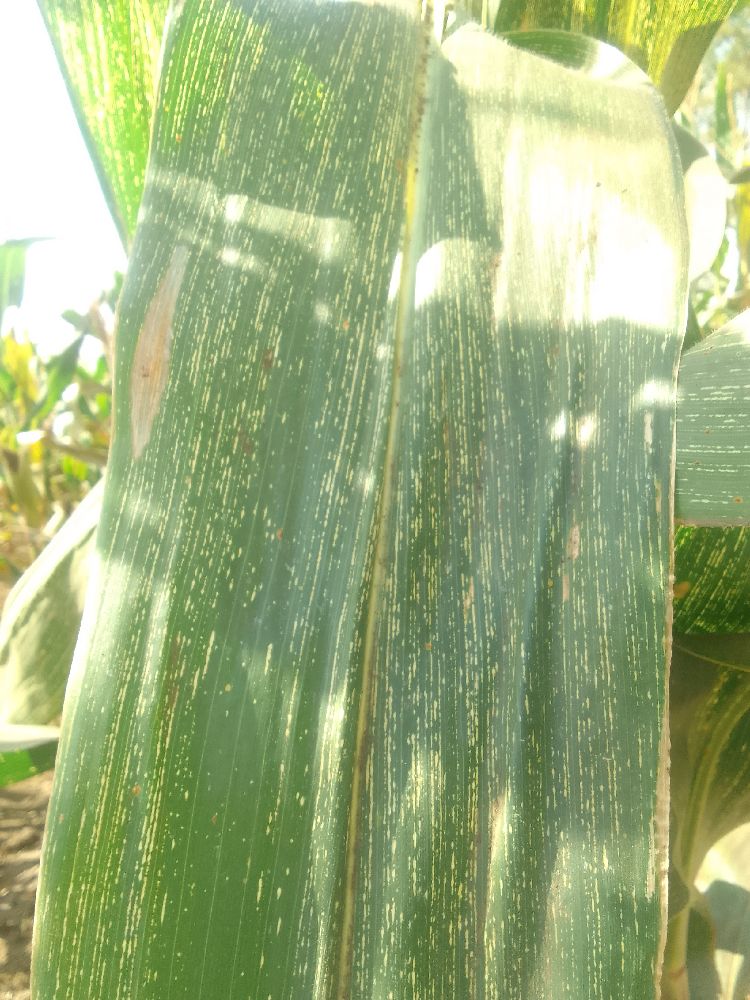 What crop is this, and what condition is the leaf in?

maize, maize streak virus
